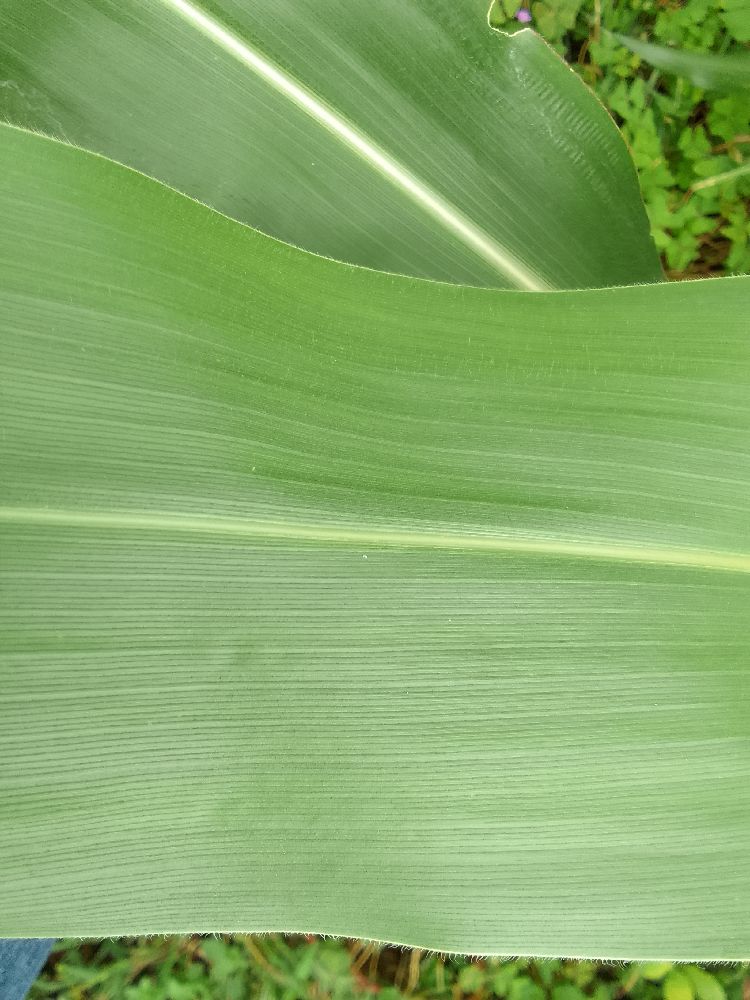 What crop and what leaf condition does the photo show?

maize, healthy
